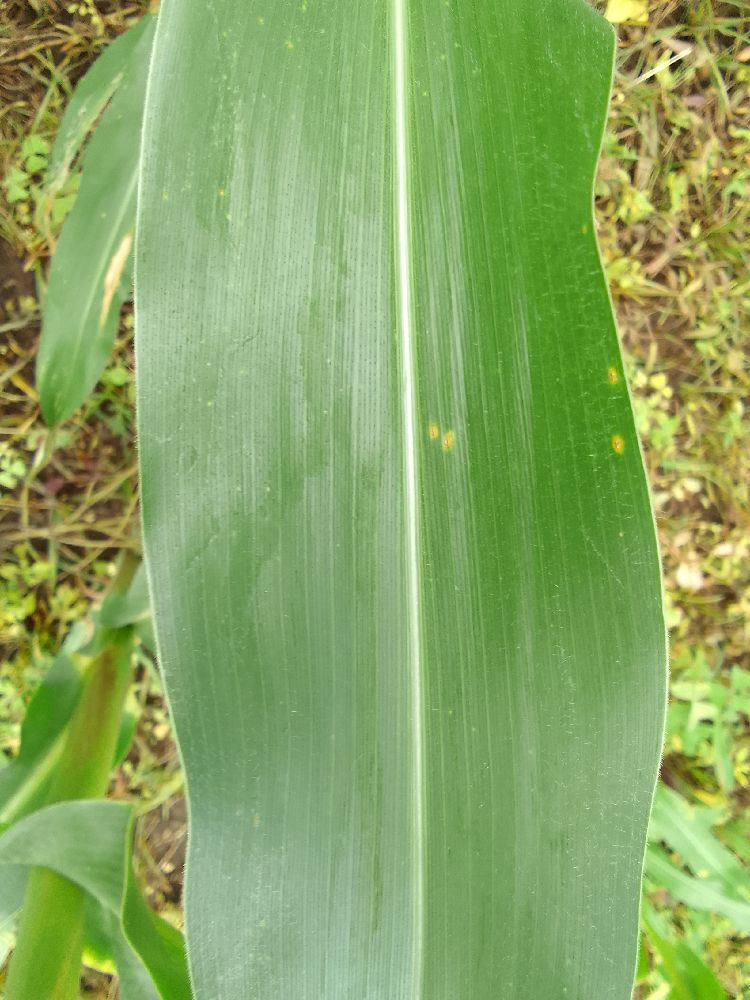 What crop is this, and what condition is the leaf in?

maize, healthy
